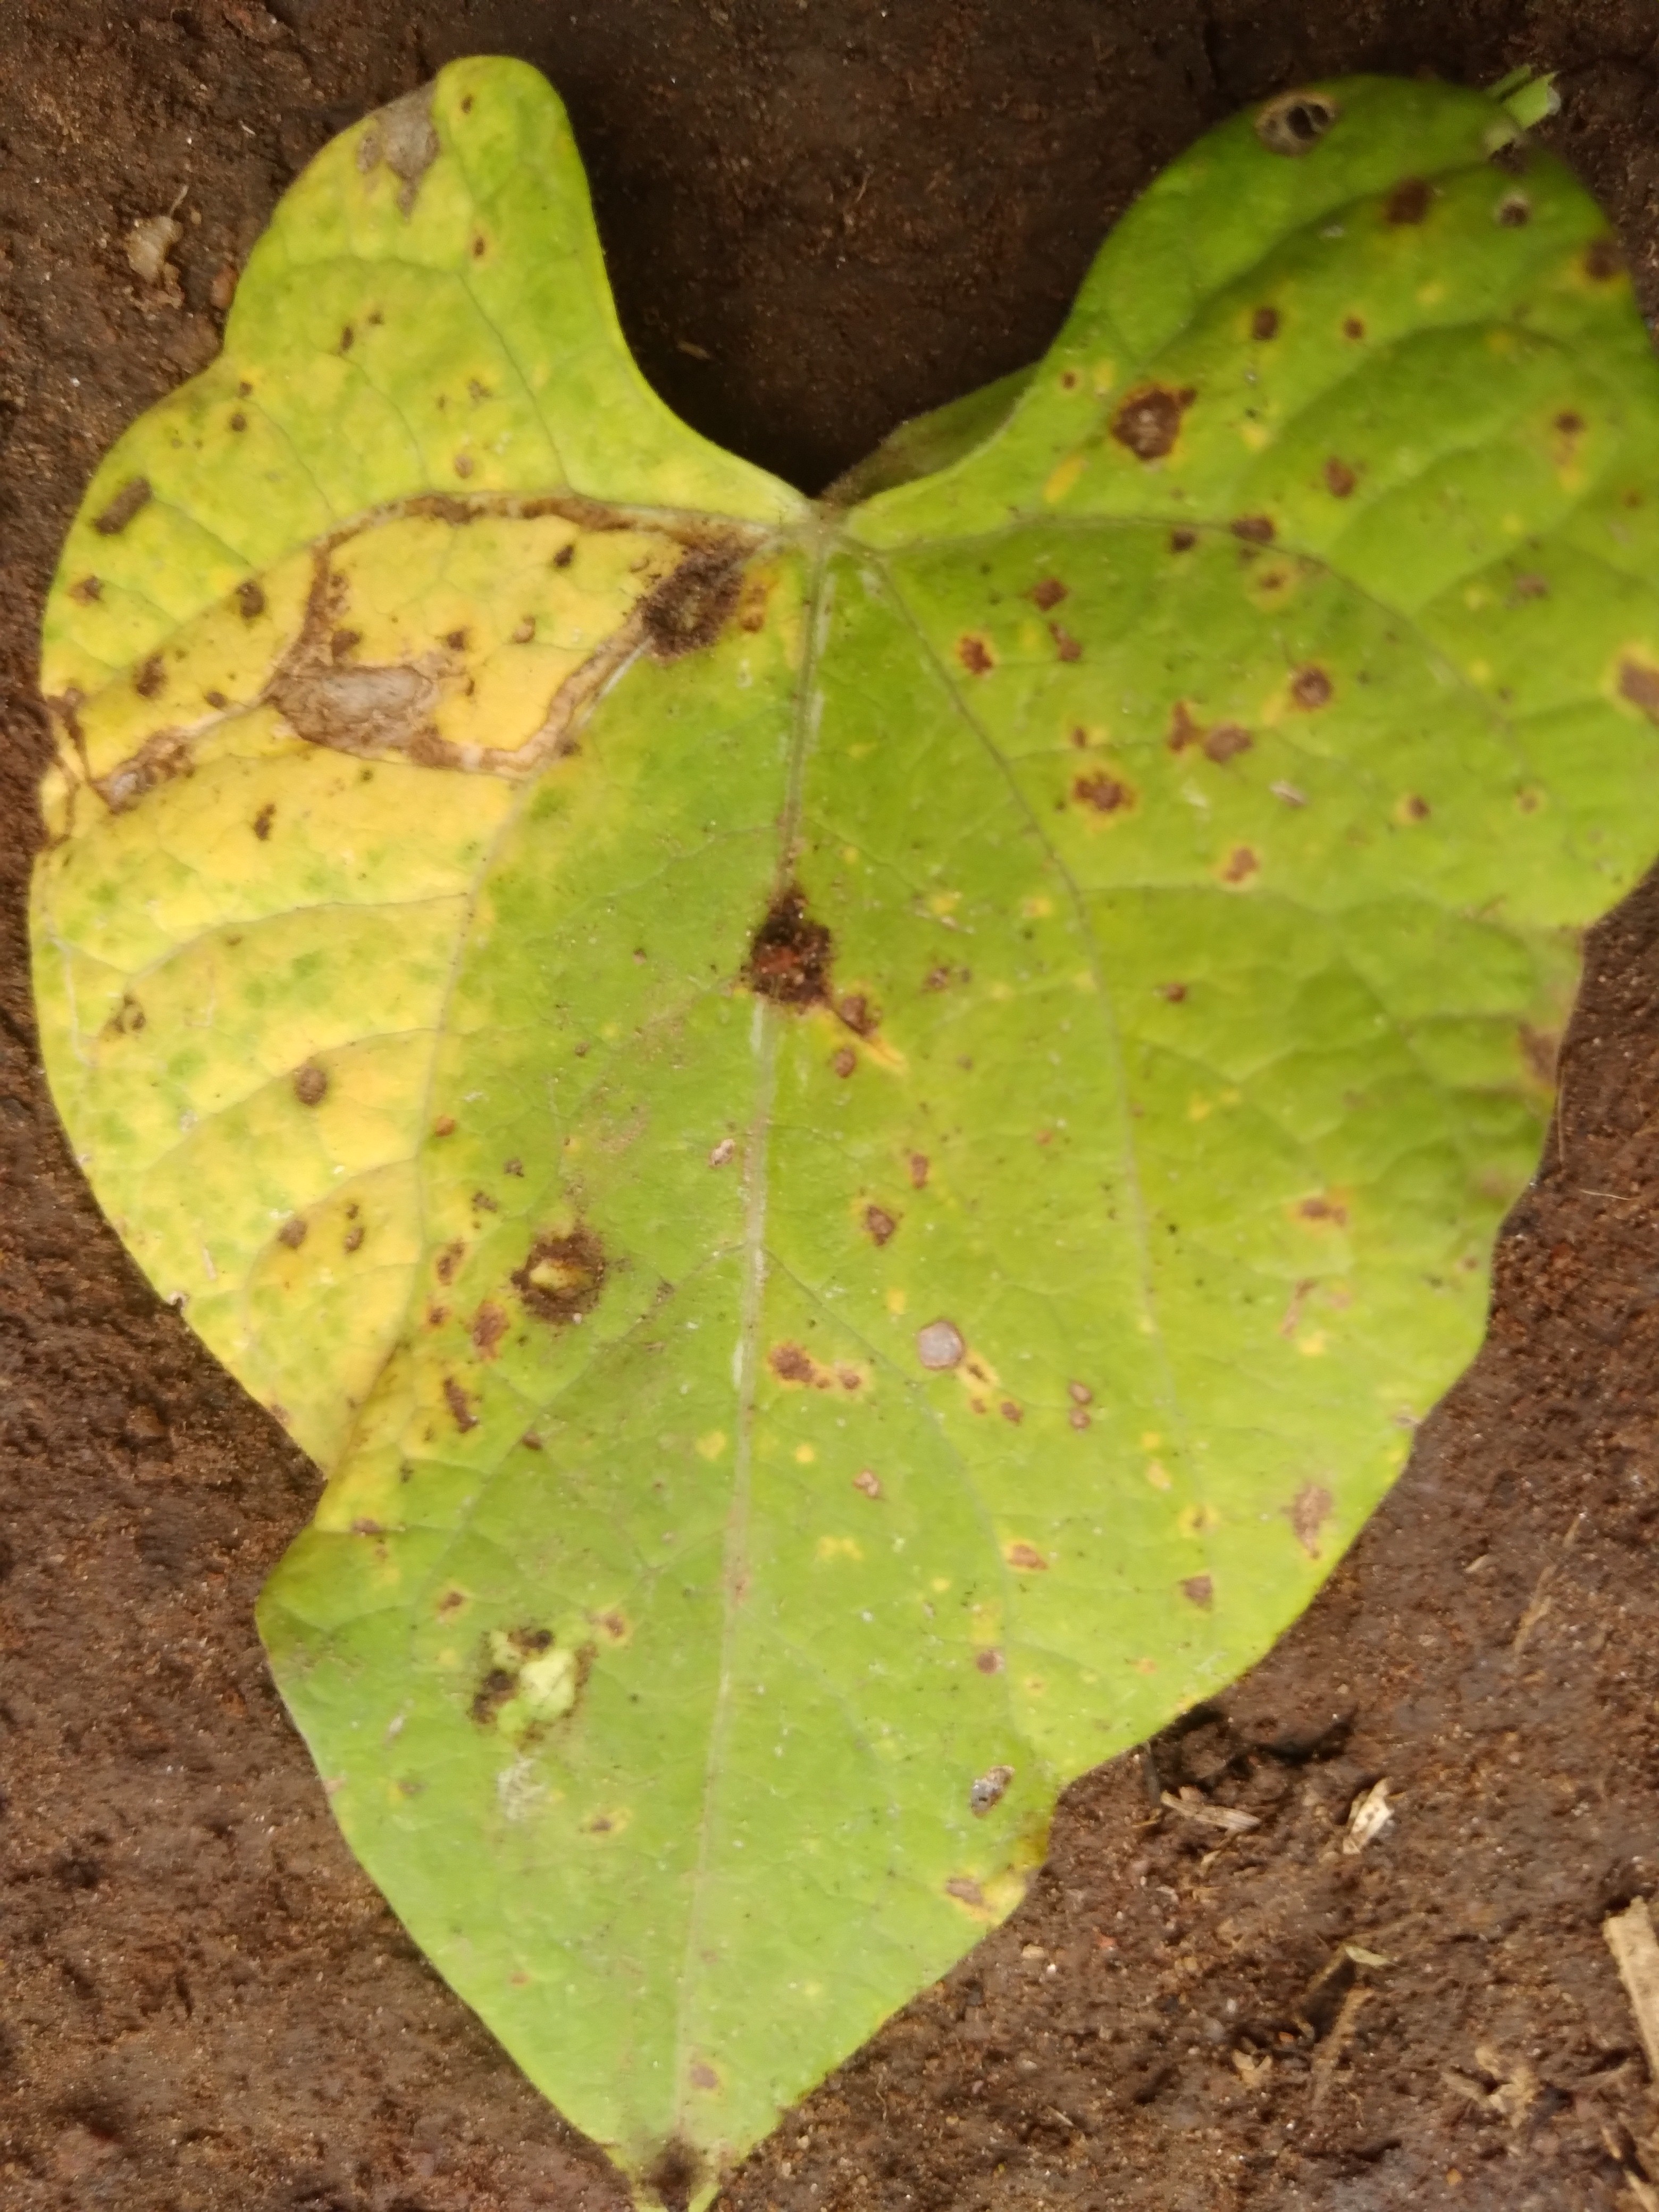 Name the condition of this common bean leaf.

rust
